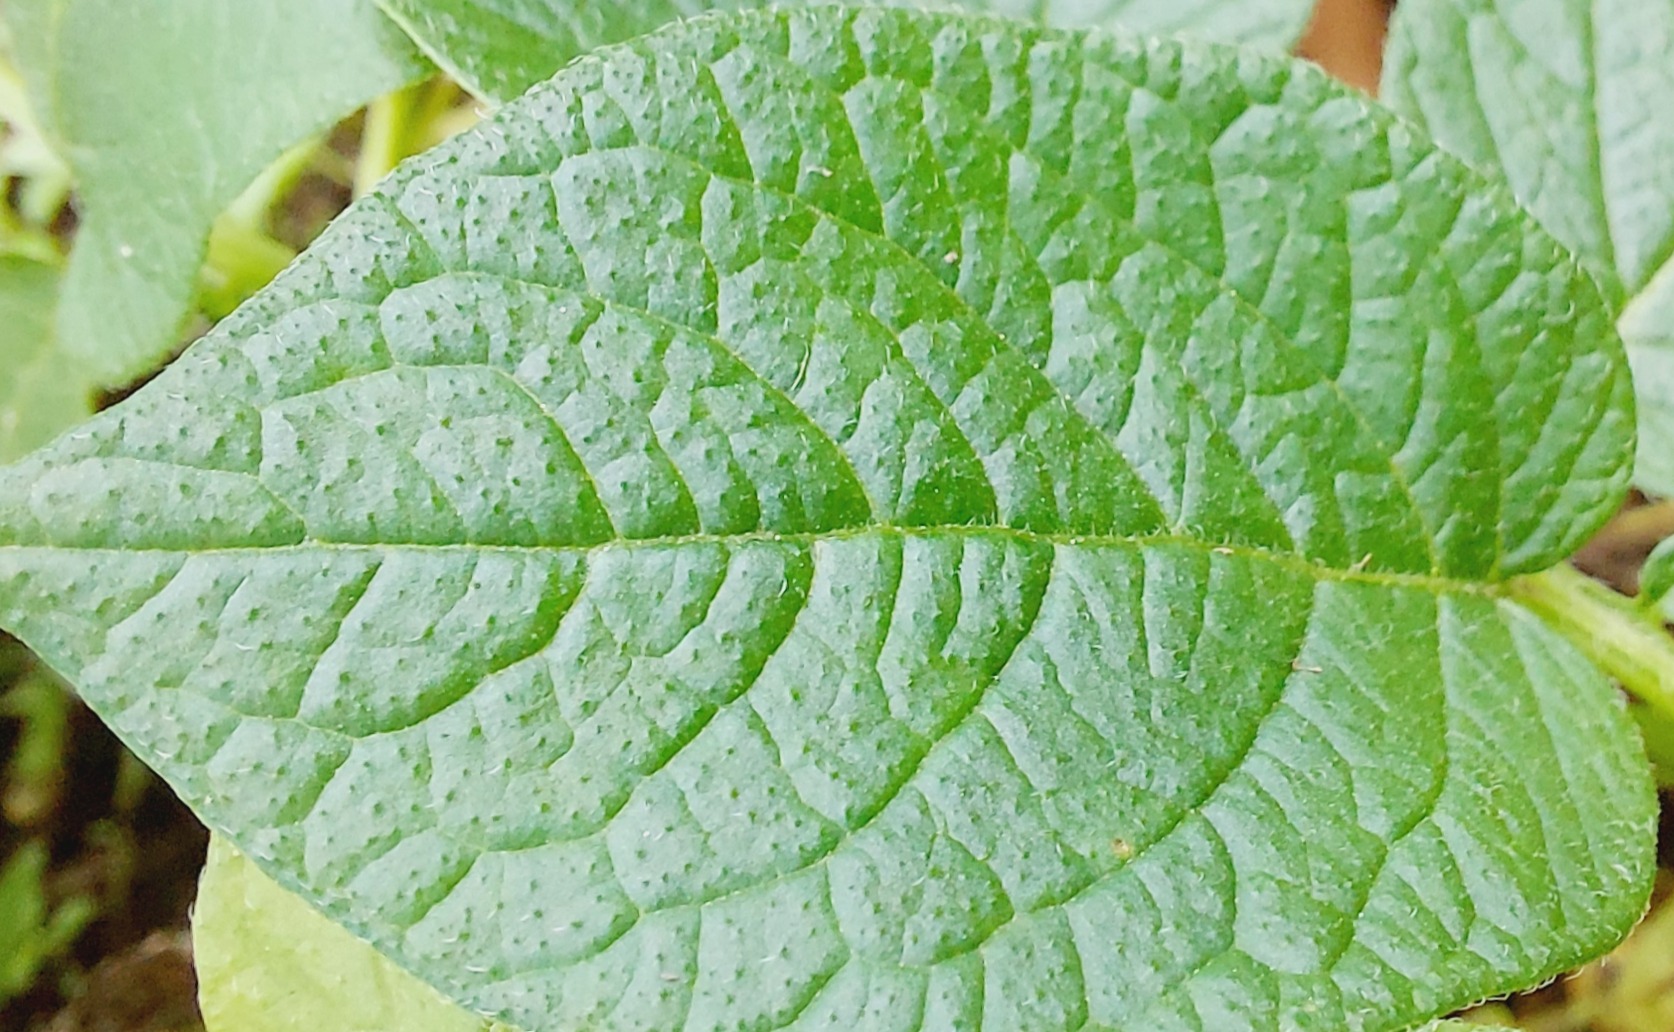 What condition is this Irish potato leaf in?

healthy
